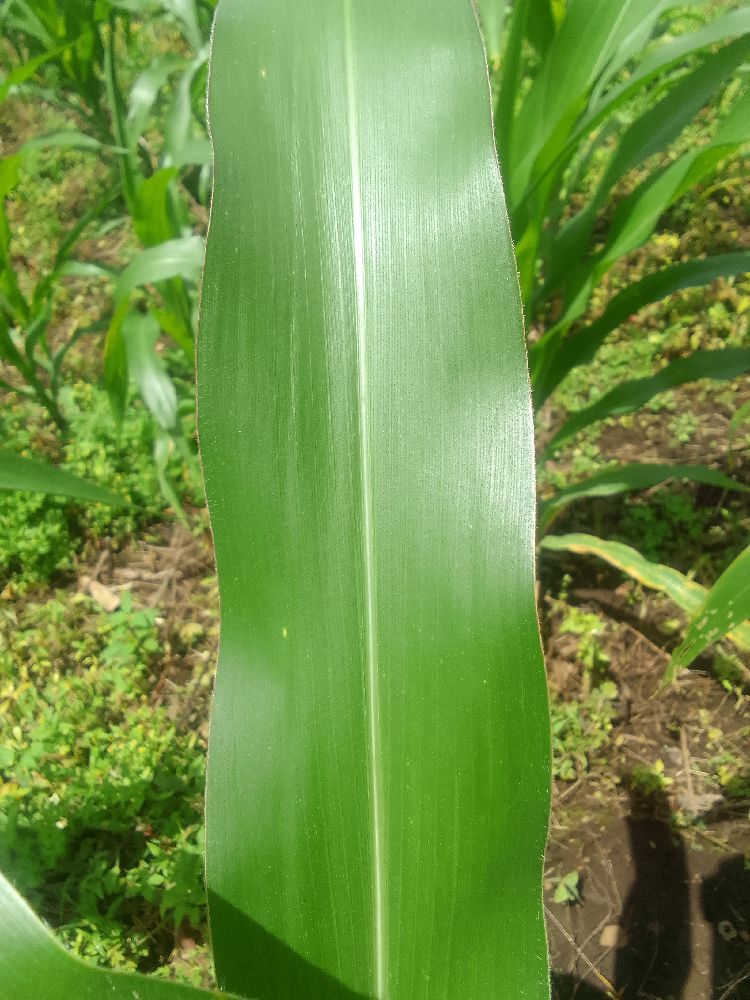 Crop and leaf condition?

maize, healthy
